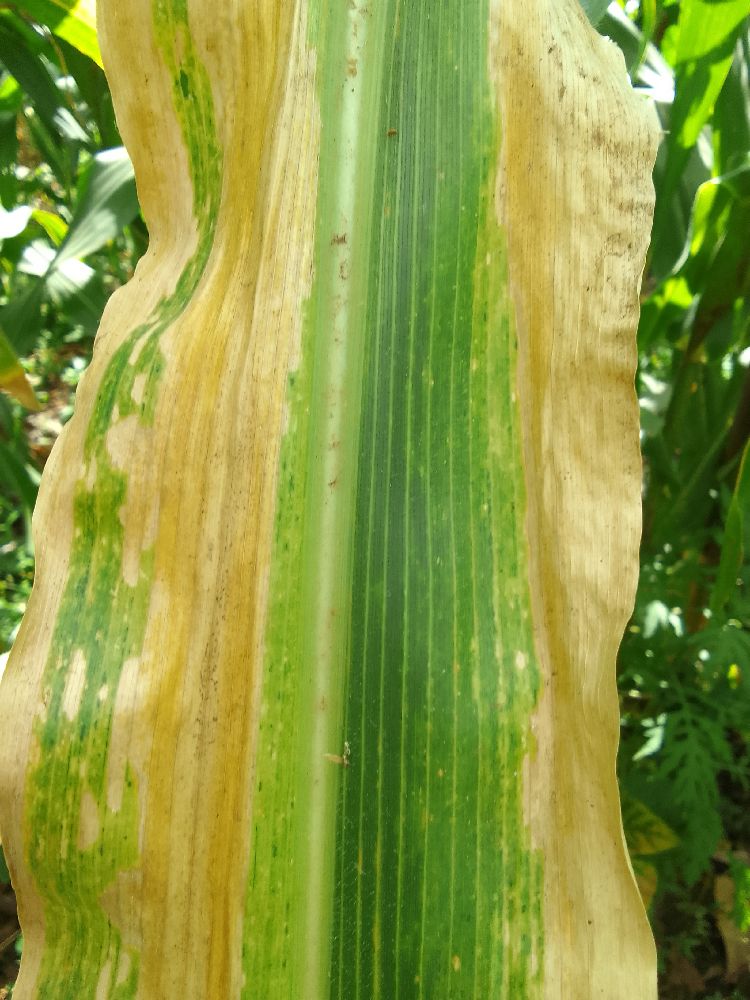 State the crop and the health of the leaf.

maize, maize lethal necrosis
